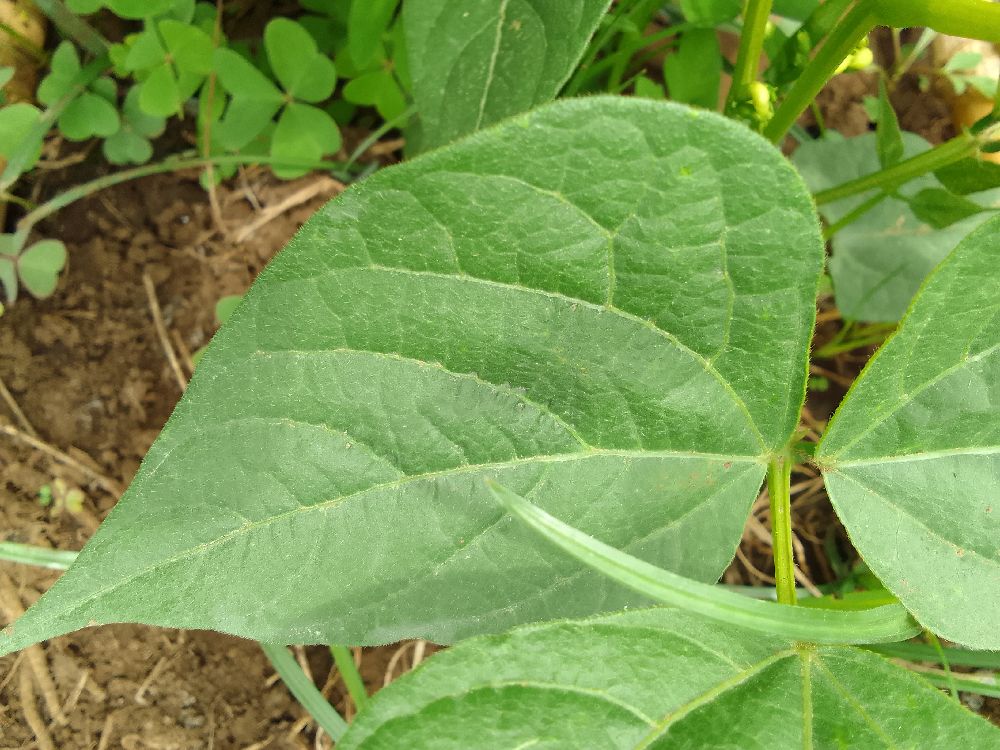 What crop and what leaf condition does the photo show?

common bean, healthy
